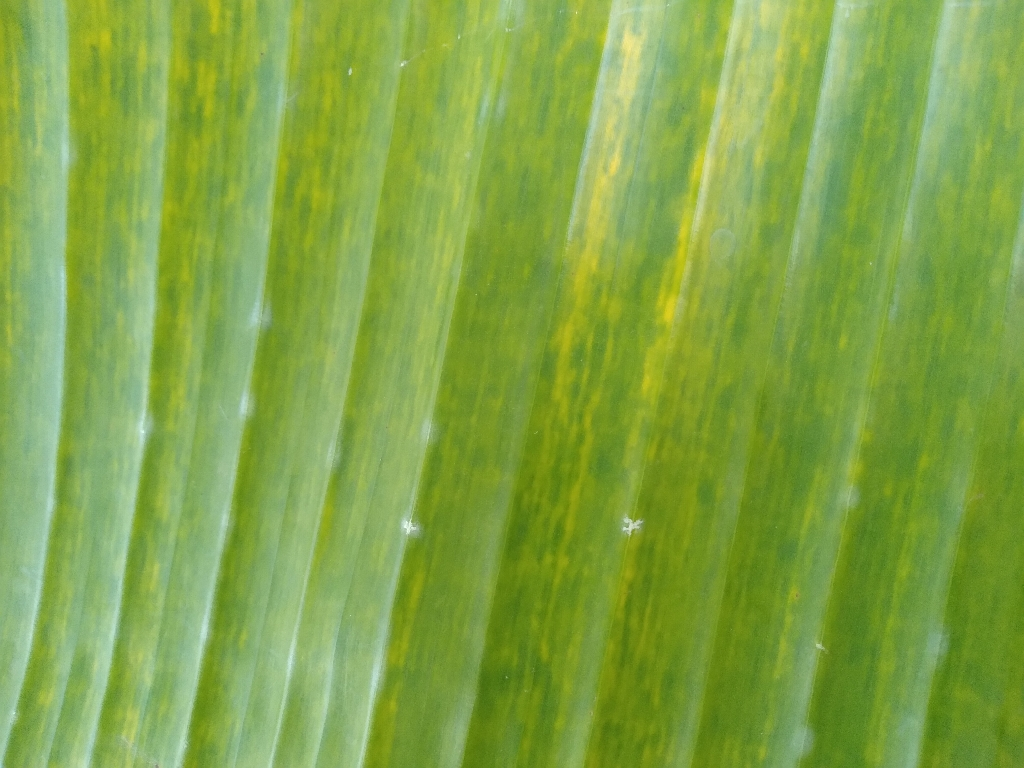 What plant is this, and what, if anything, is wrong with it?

banana, fusarium wilt race 1
